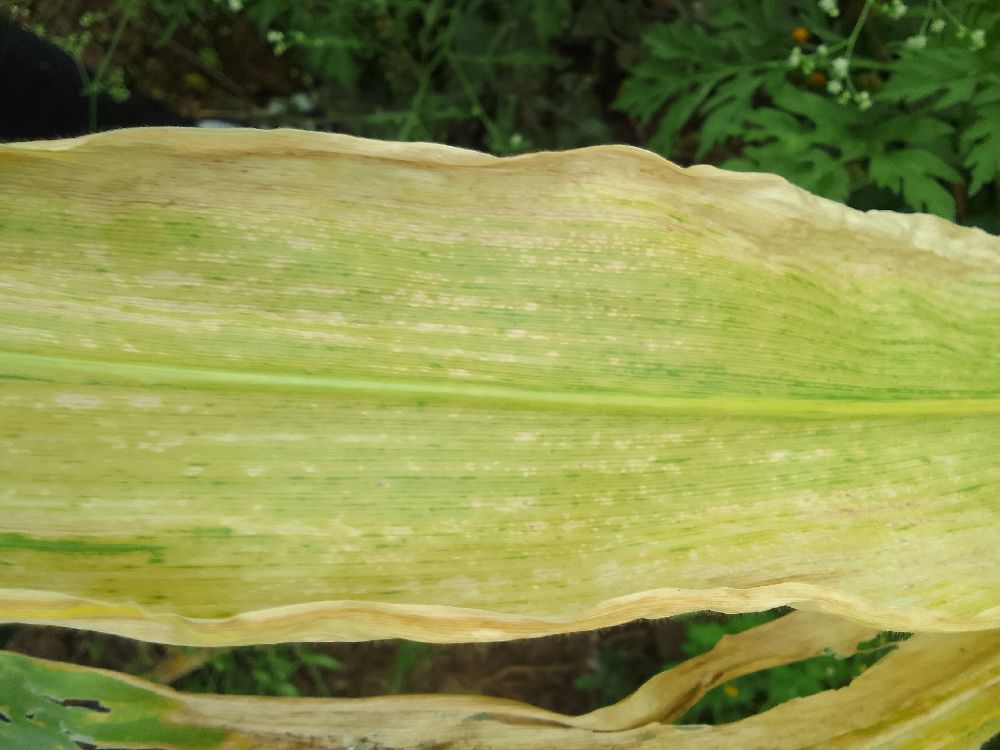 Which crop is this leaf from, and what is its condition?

maize, maize lethal necrosis
